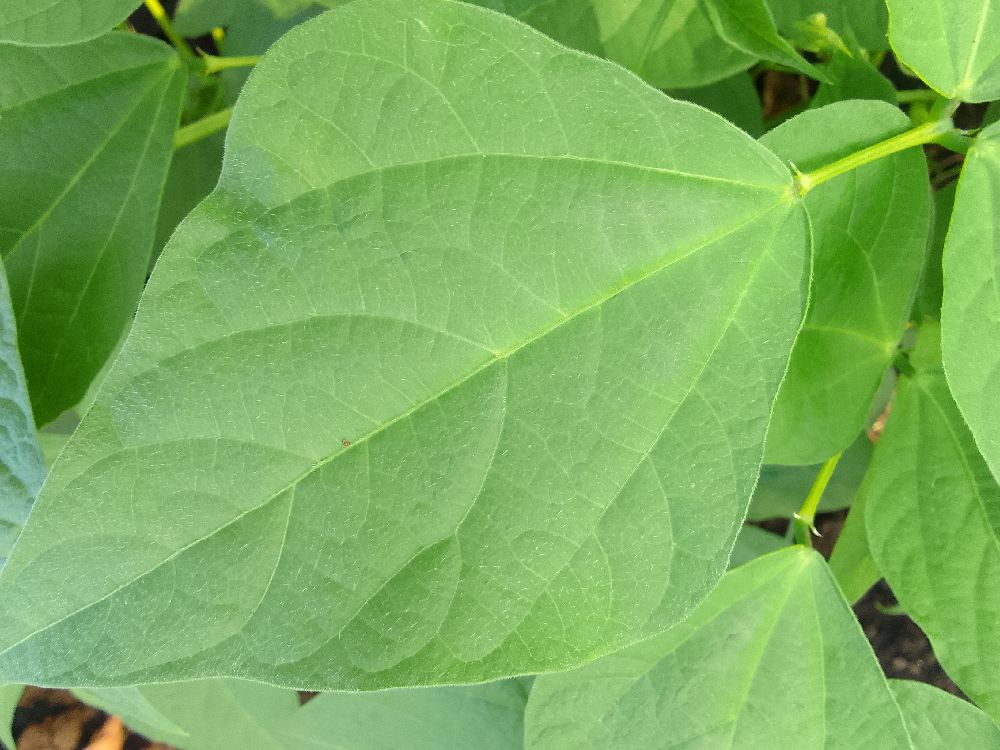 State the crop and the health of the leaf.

common bean, healthy
